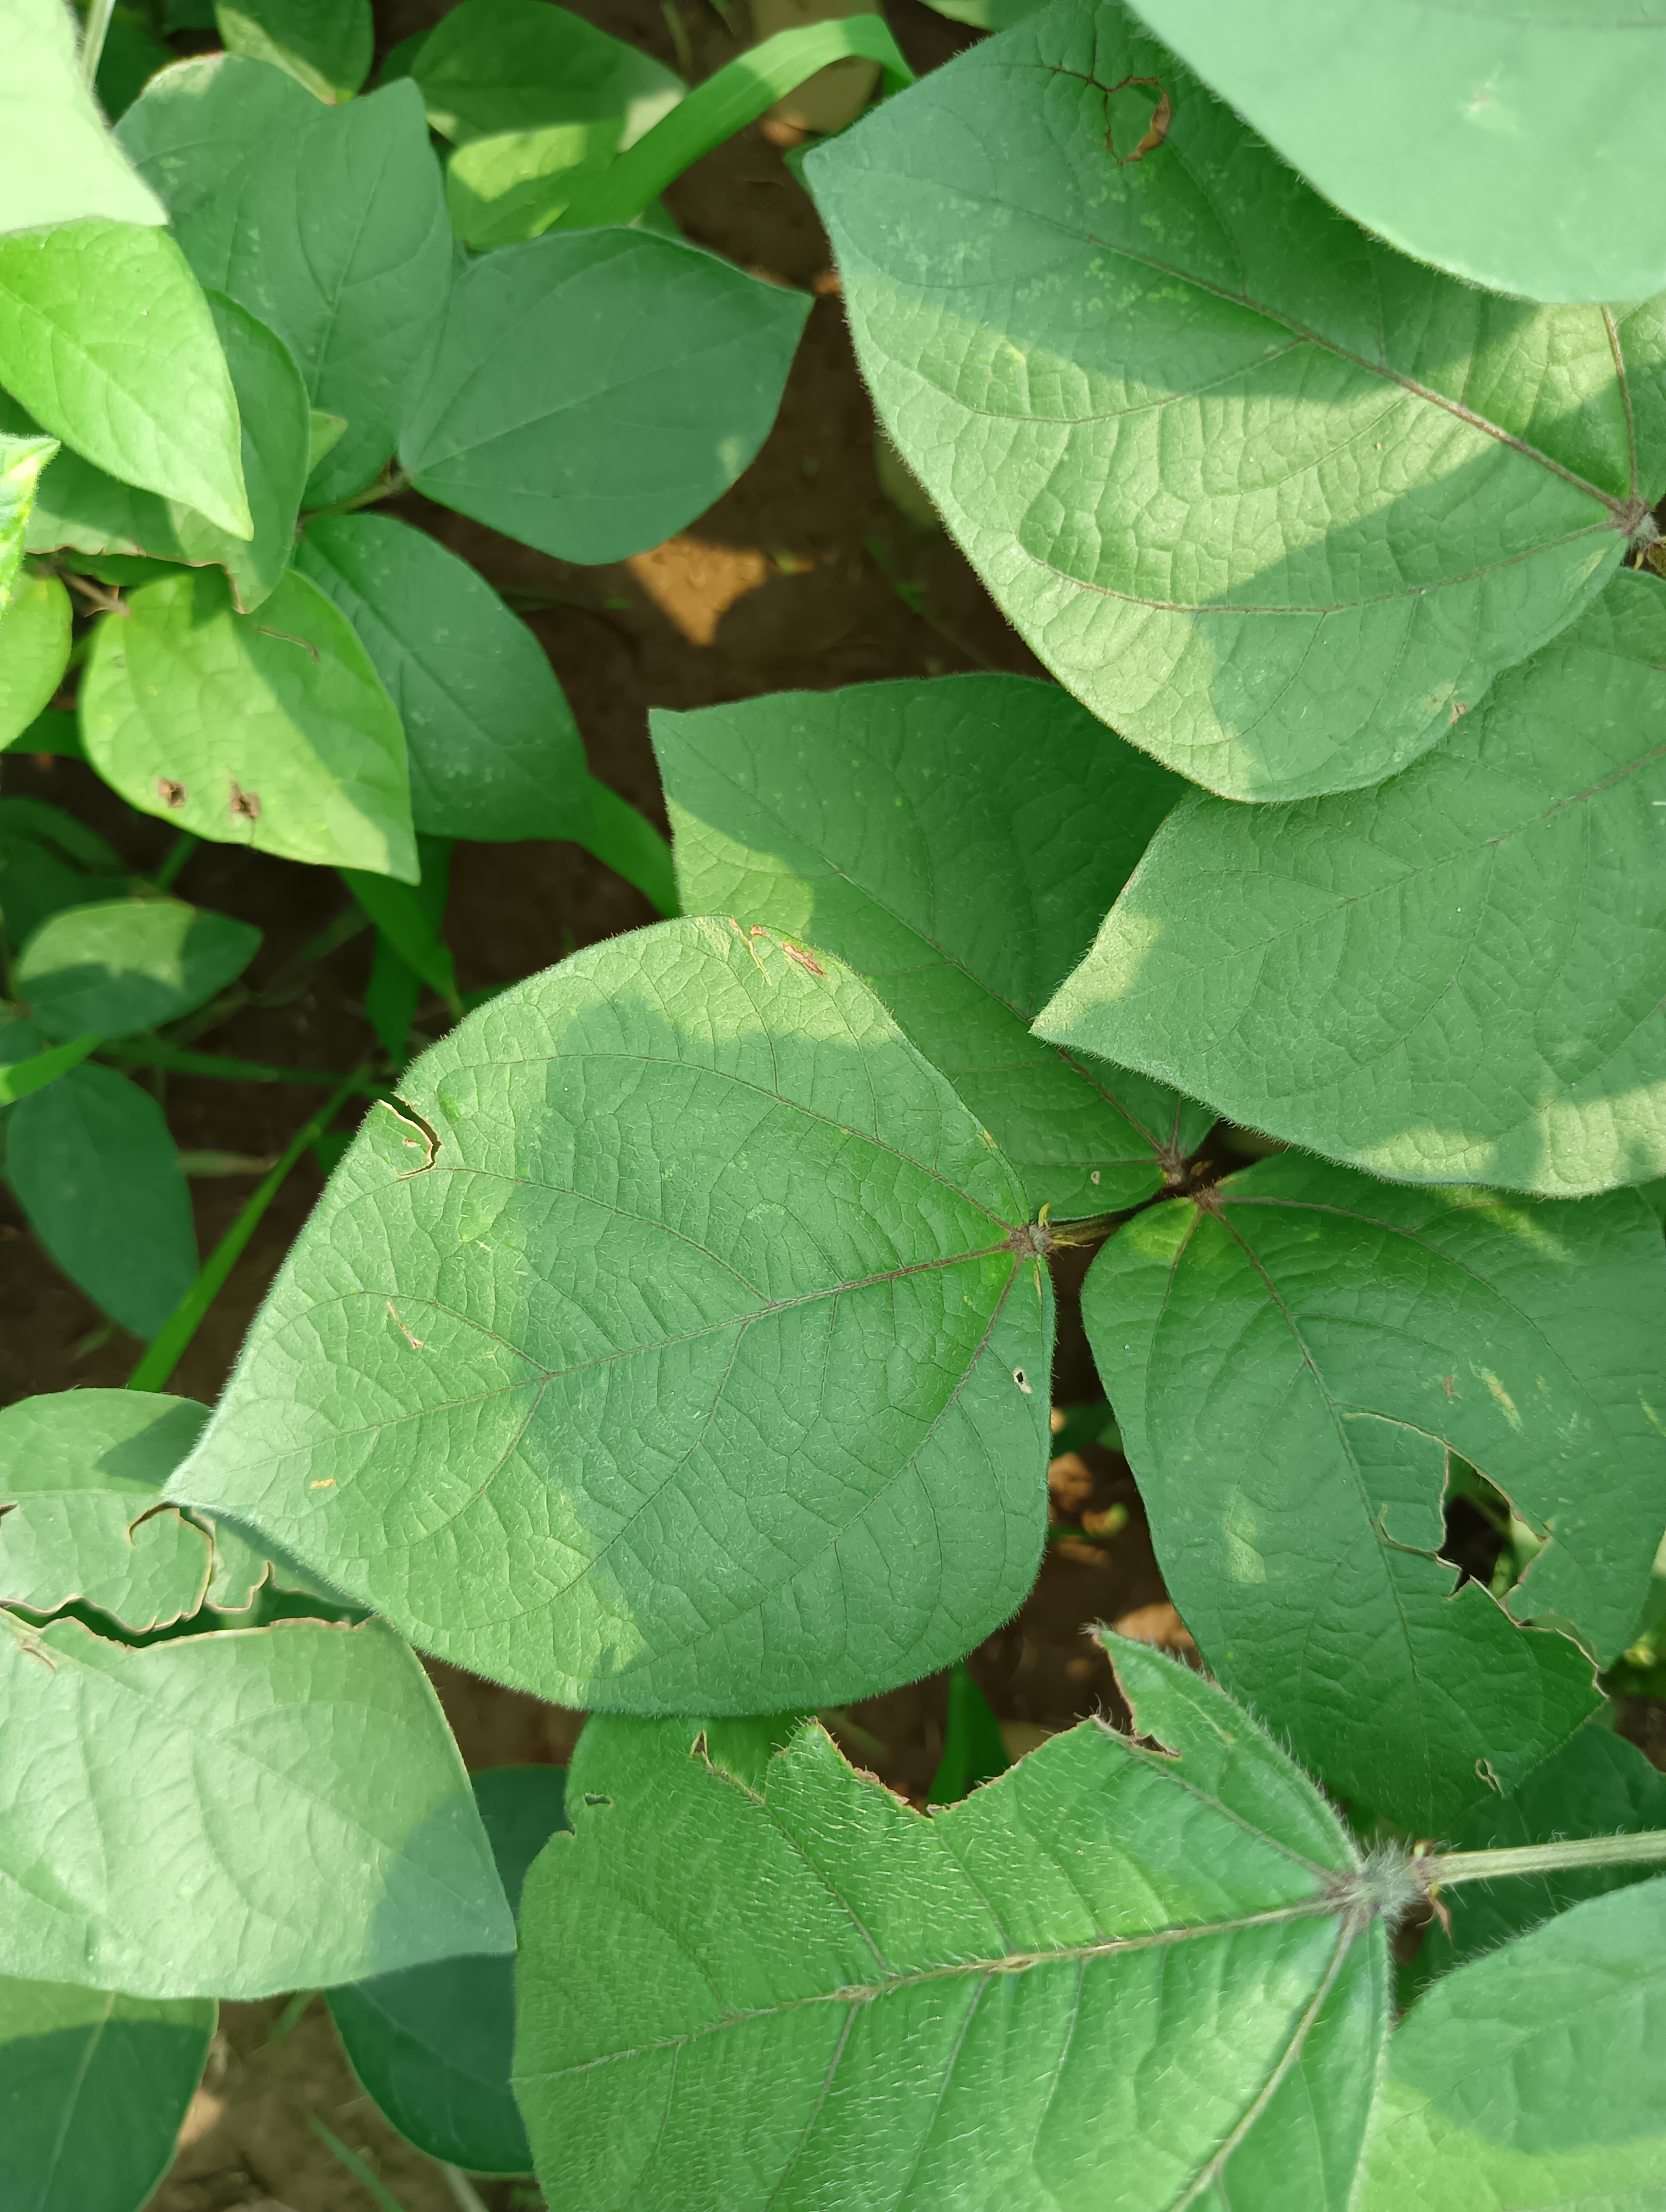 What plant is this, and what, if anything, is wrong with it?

mungbean, healthy
